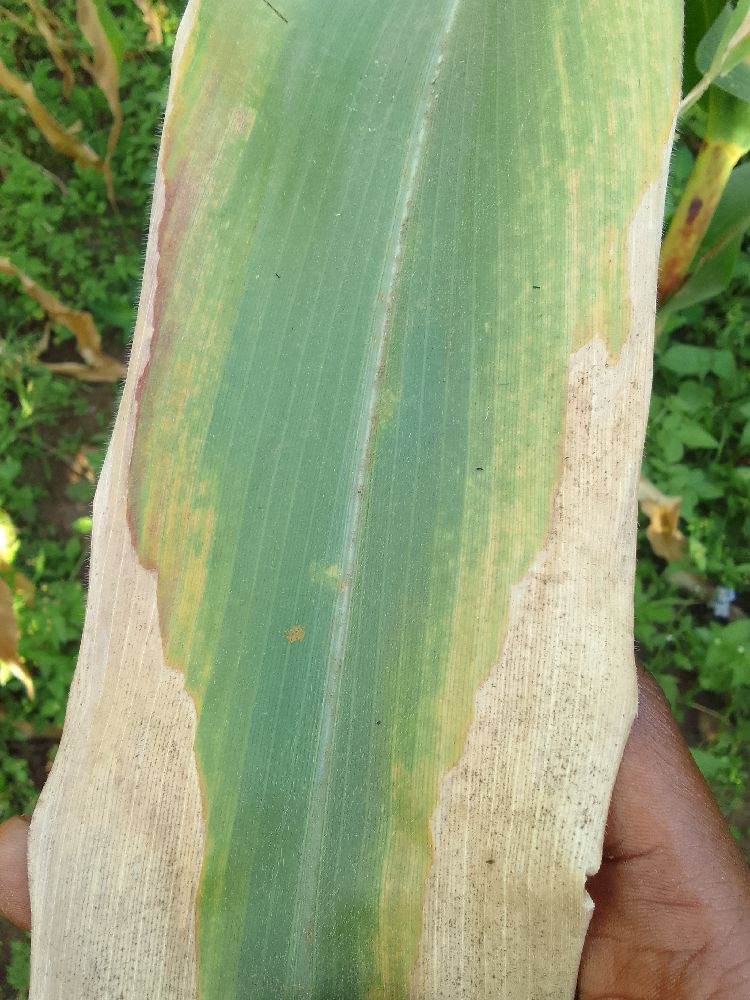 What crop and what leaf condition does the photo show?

maize, maize lethal necrosis
